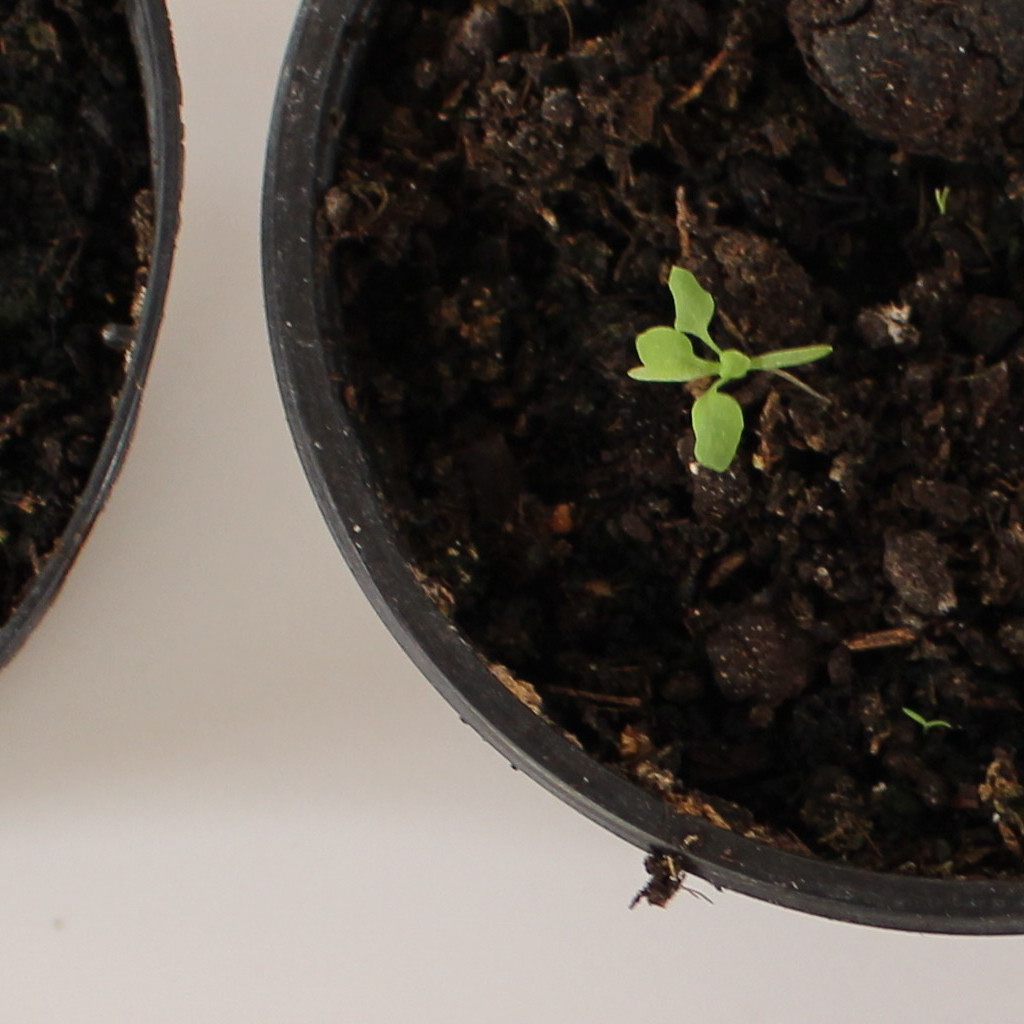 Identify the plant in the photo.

Papaver rhoeas
